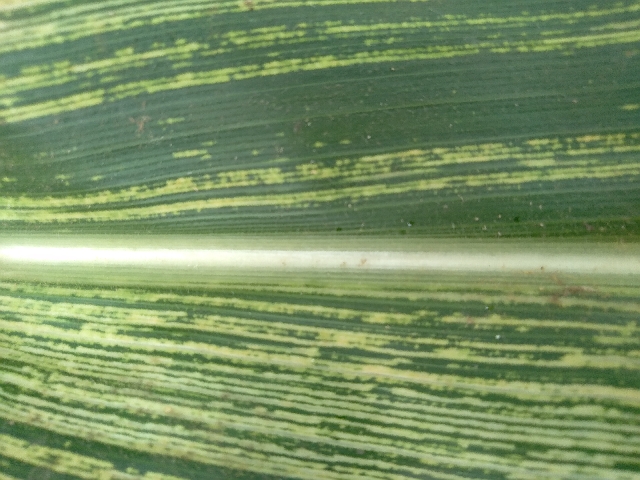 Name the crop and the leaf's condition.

maize, maize streak virus
